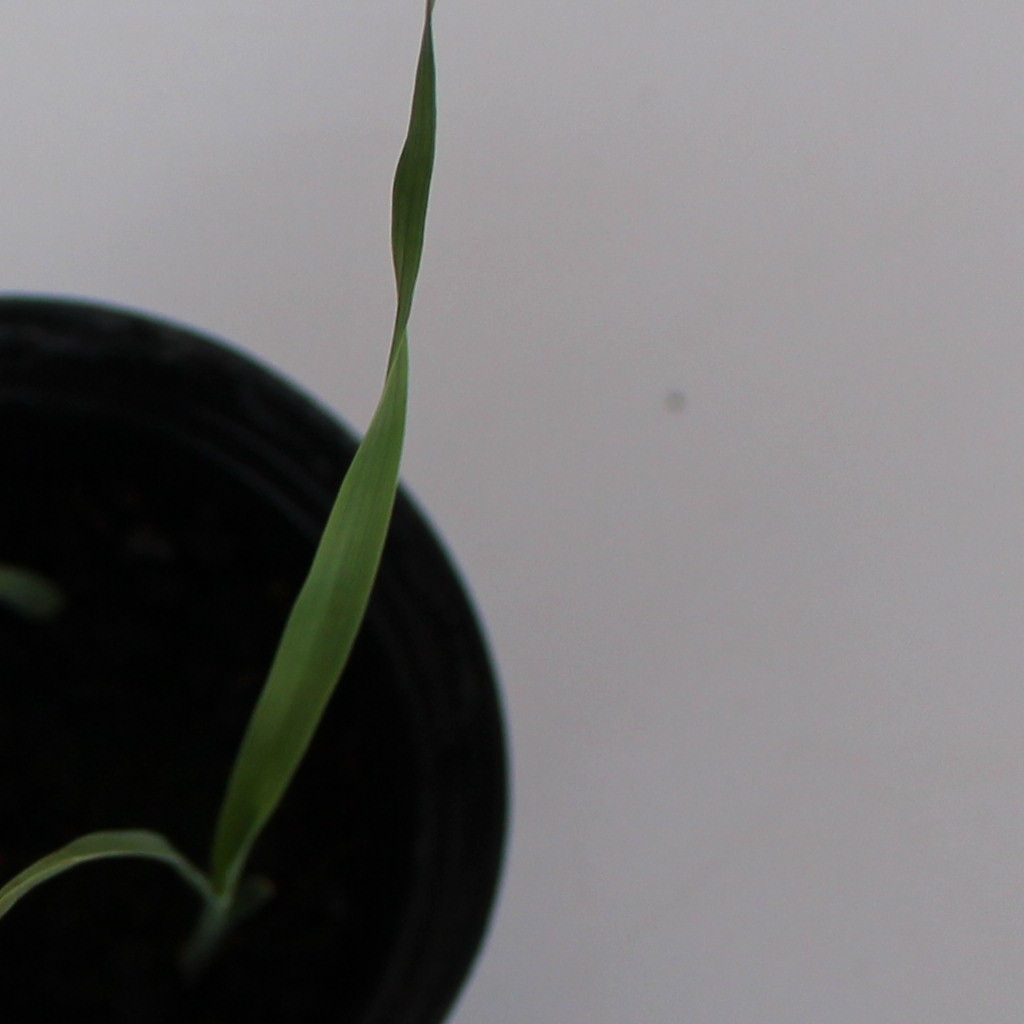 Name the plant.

Avena sterilis
